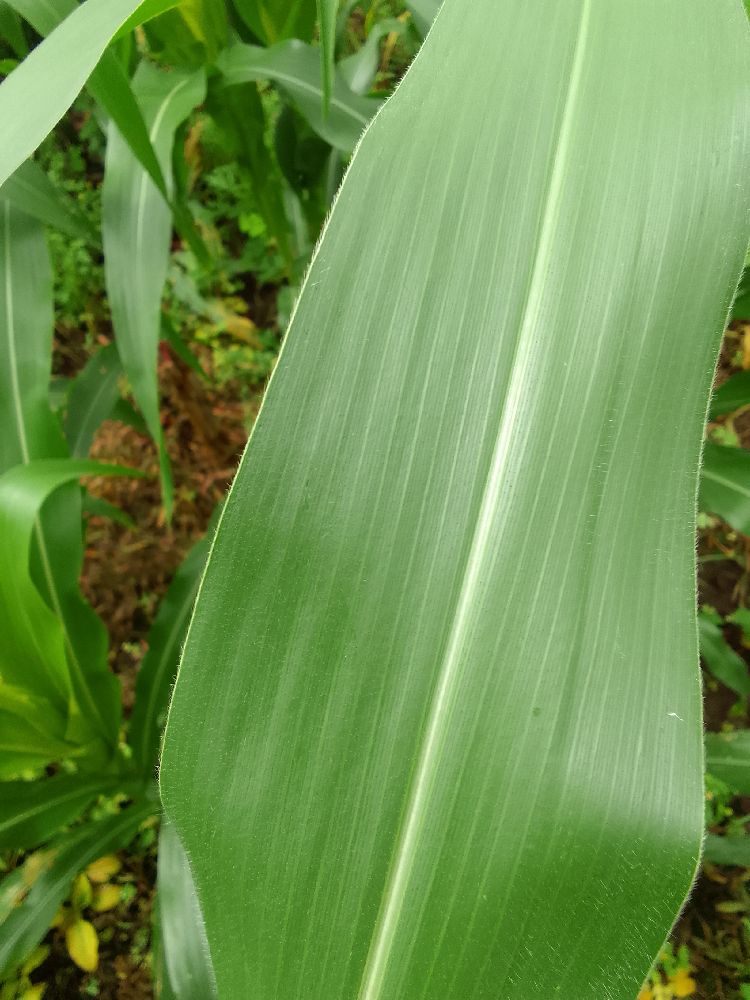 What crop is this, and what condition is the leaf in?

maize, healthy
